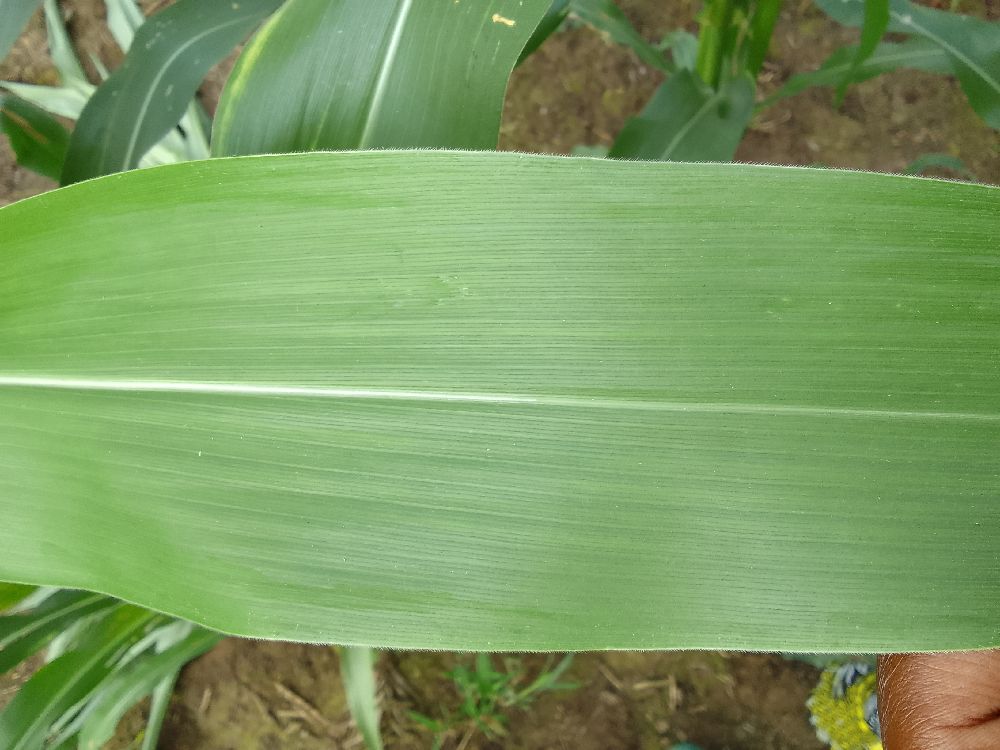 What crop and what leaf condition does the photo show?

maize, healthy
